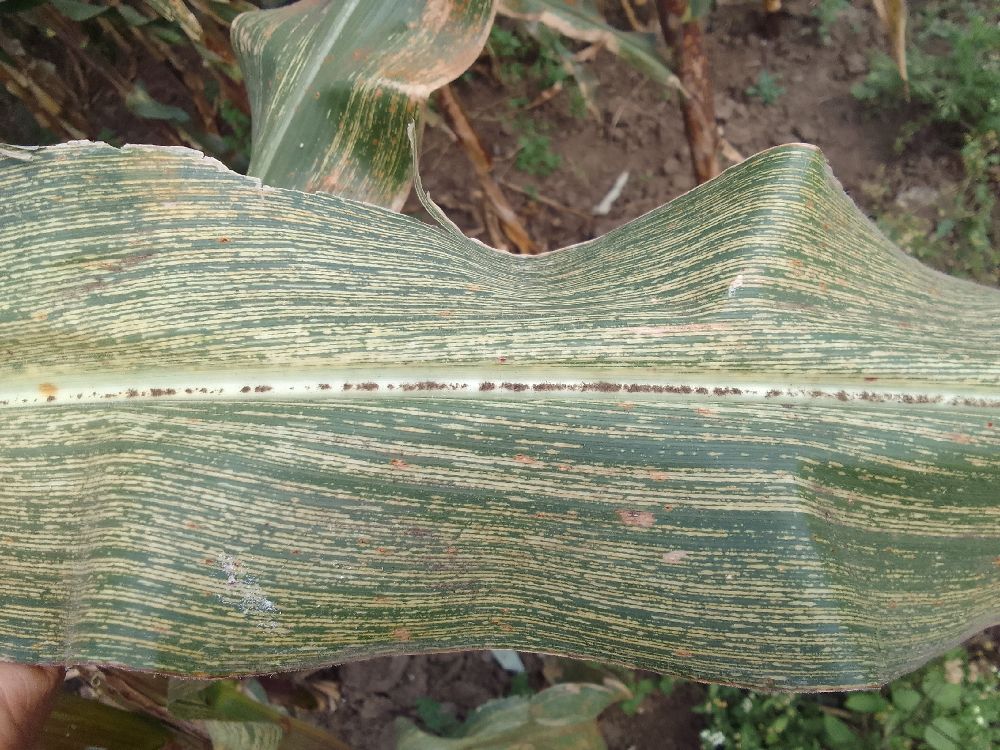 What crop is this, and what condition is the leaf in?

maize, maize streak virus
